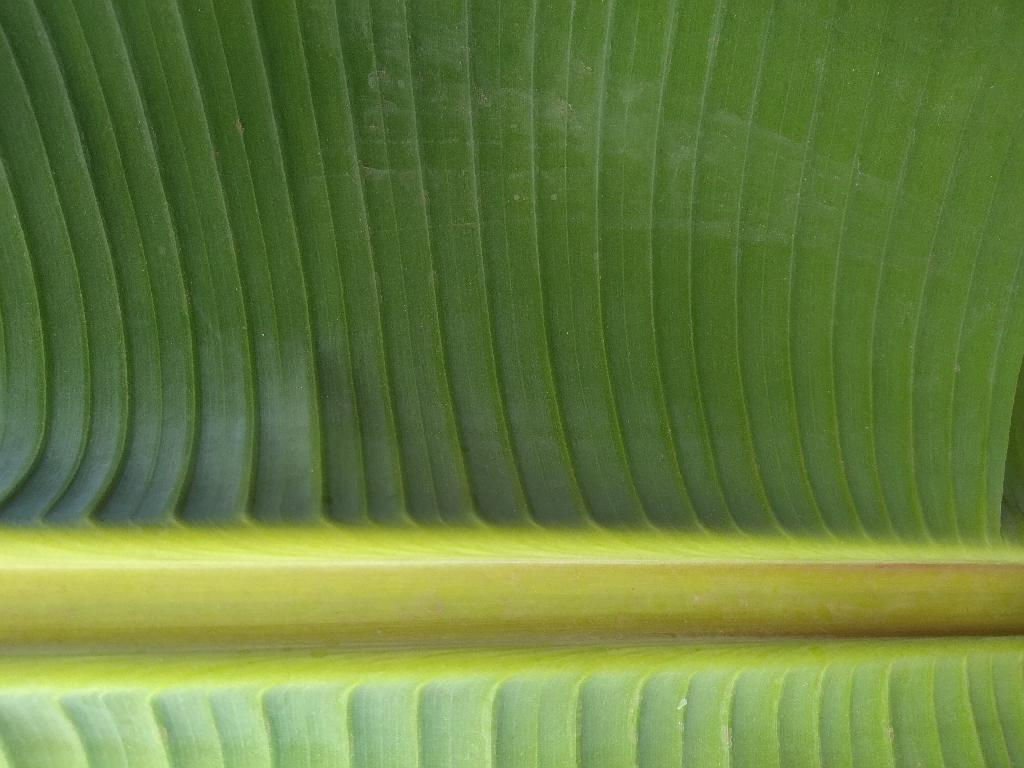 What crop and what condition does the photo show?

banana, healthy
